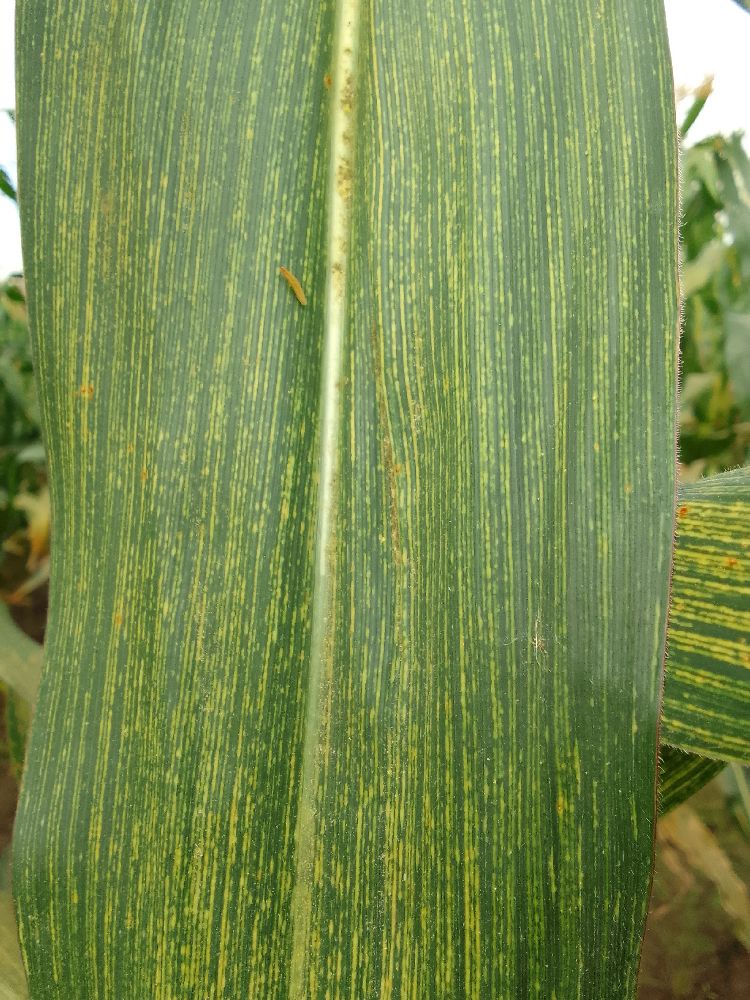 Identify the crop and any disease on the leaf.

maize, maize streak virus
